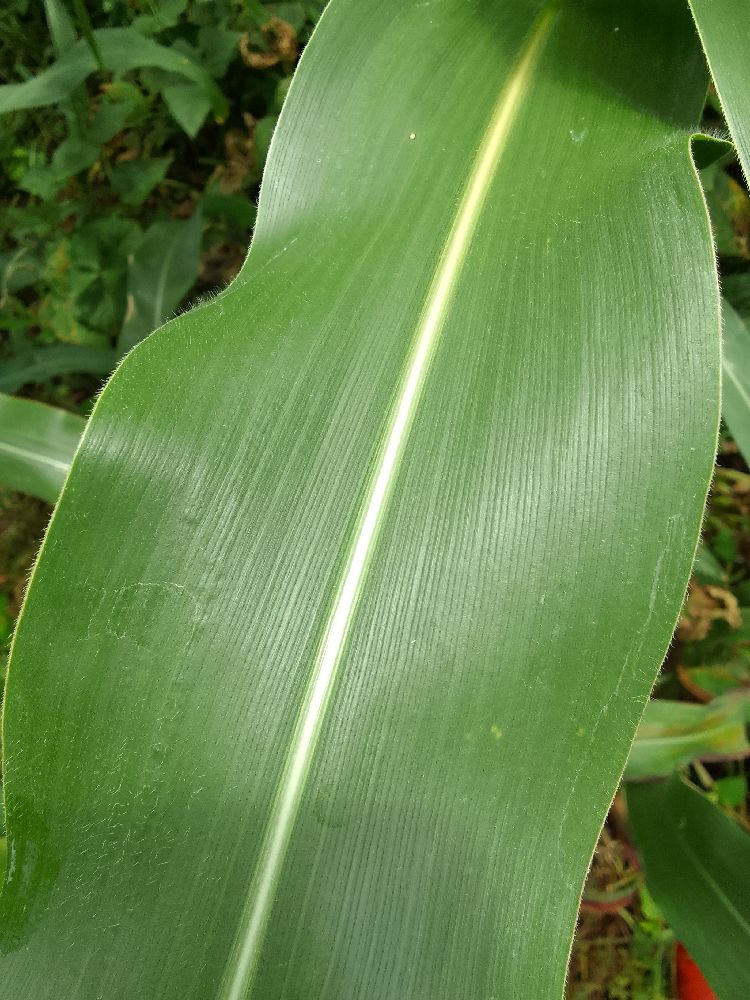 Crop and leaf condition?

maize, healthy
